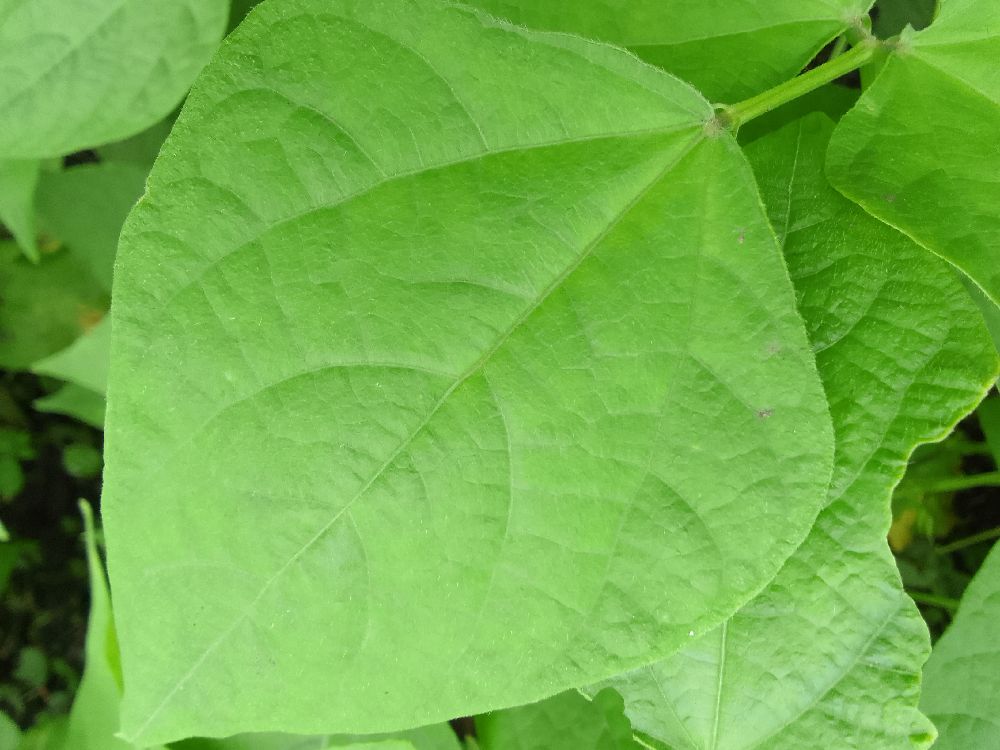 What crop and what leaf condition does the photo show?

common bean, healthy
